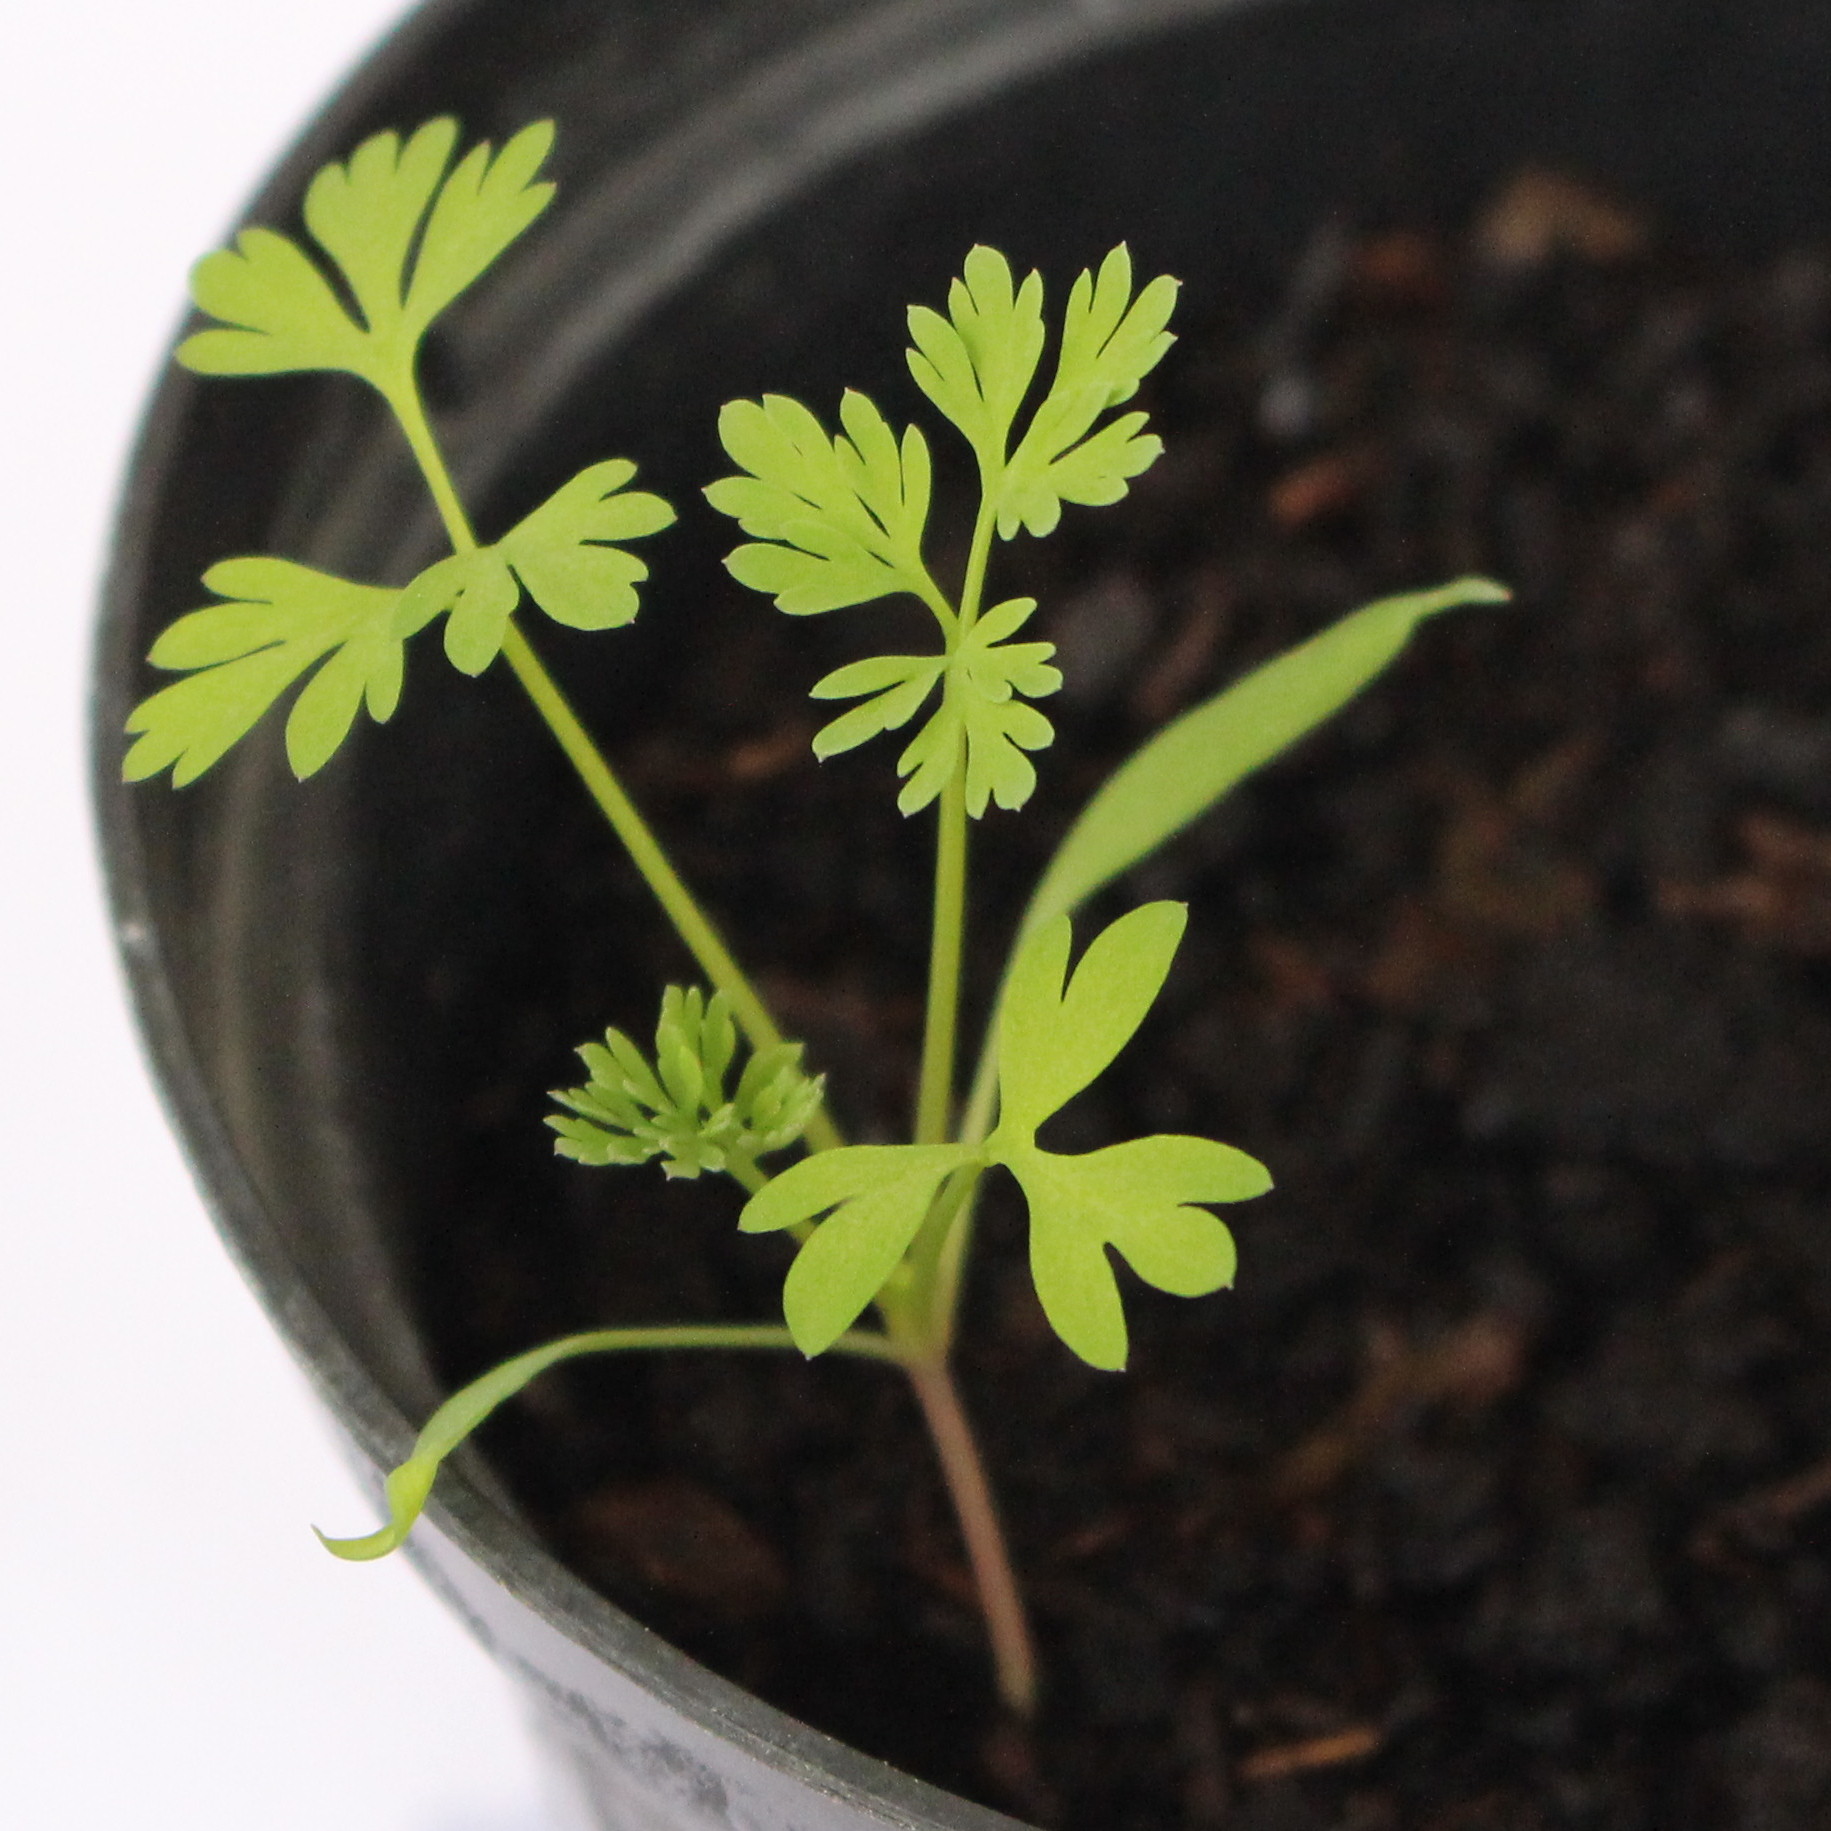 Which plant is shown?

Fumaria officinalis
